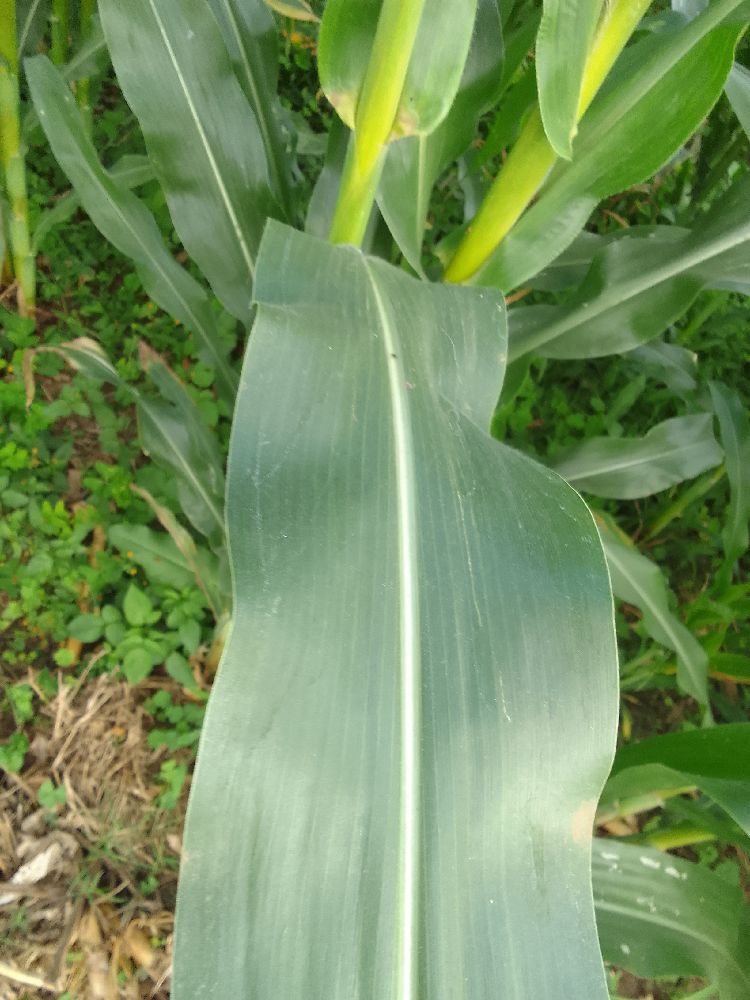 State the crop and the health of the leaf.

maize, healthy
